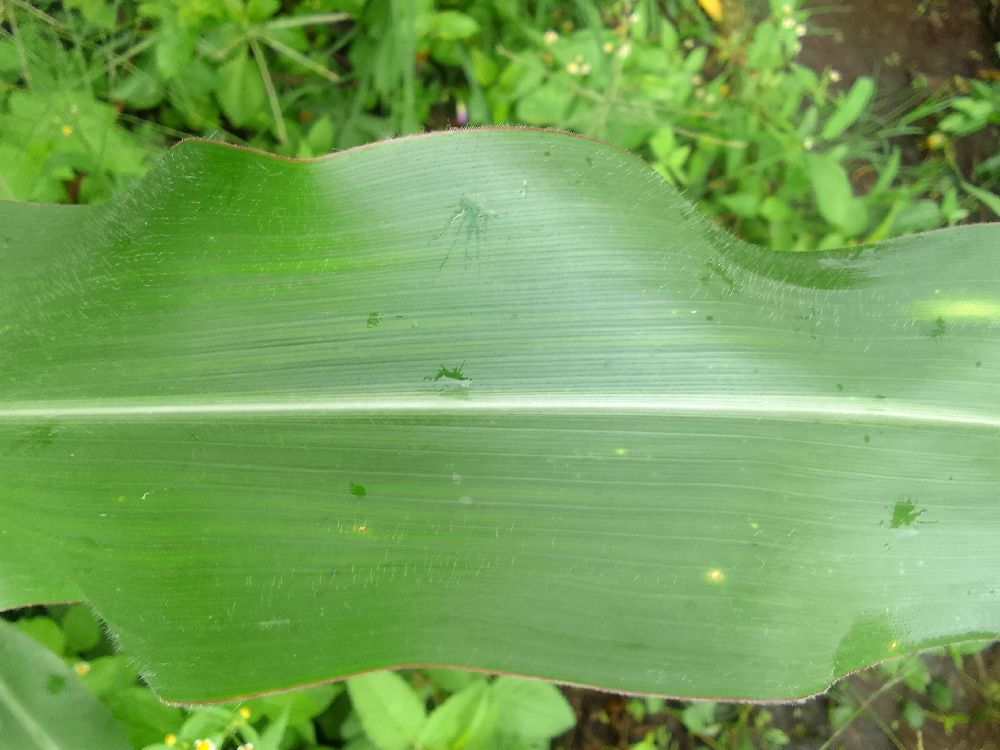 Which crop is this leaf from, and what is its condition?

maize, healthy
